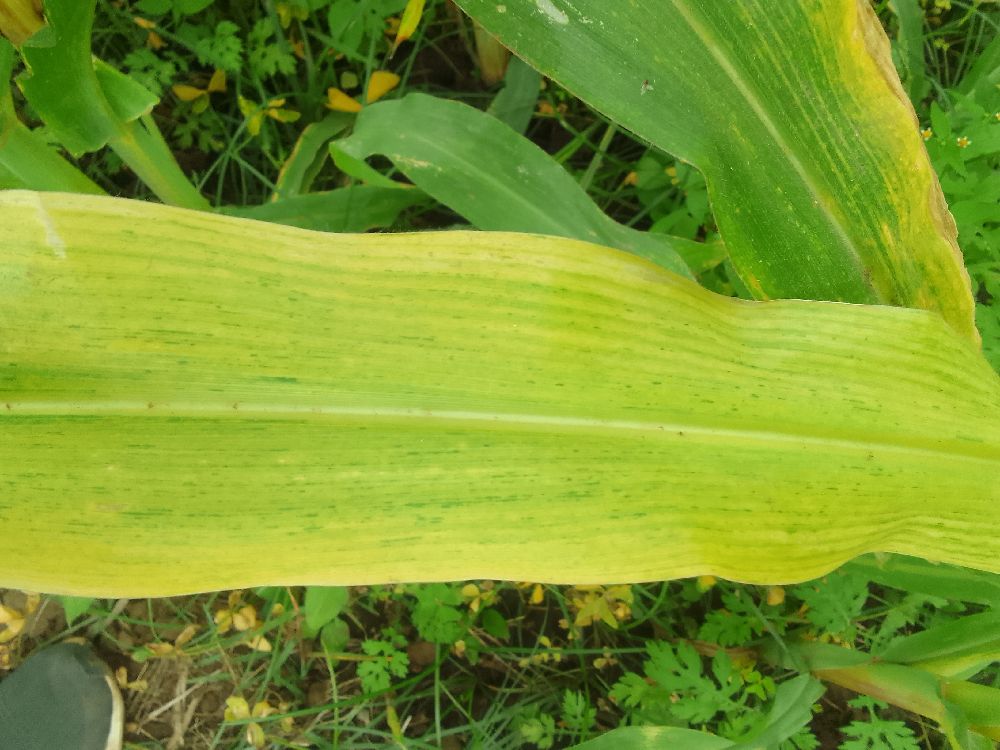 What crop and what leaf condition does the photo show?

maize, maize lethal necrosis
